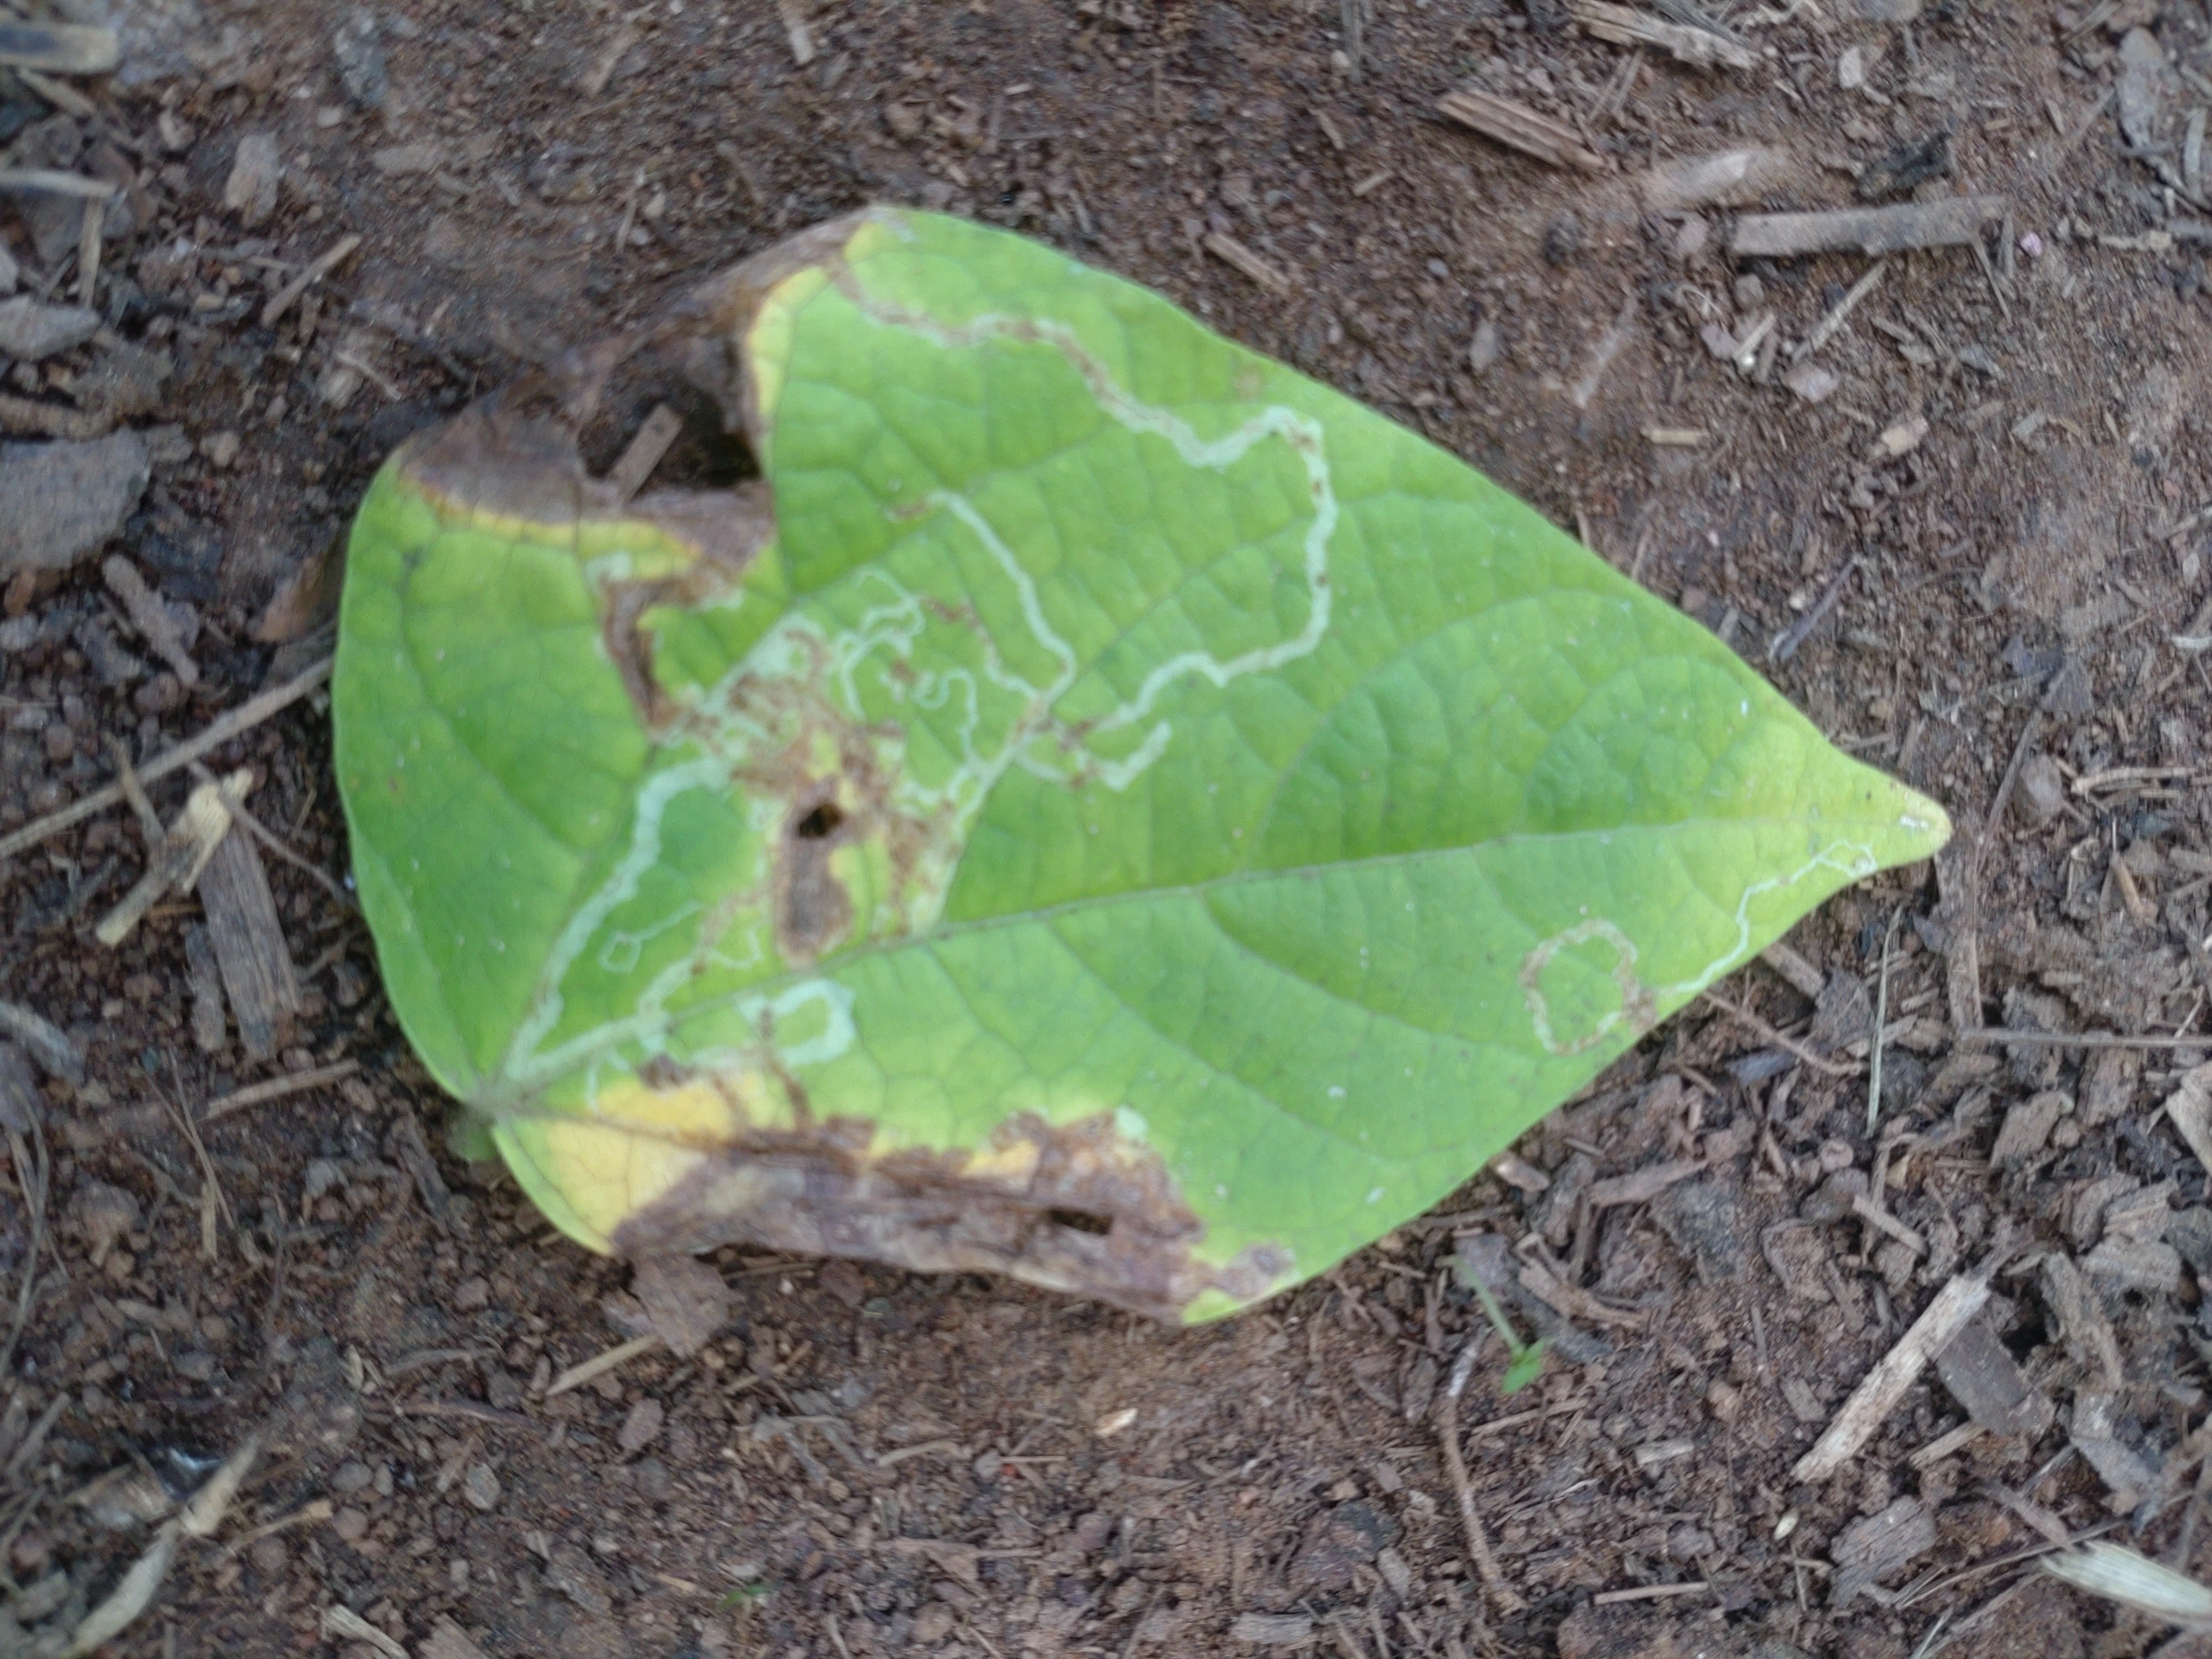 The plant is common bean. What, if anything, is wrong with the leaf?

anthracnose
